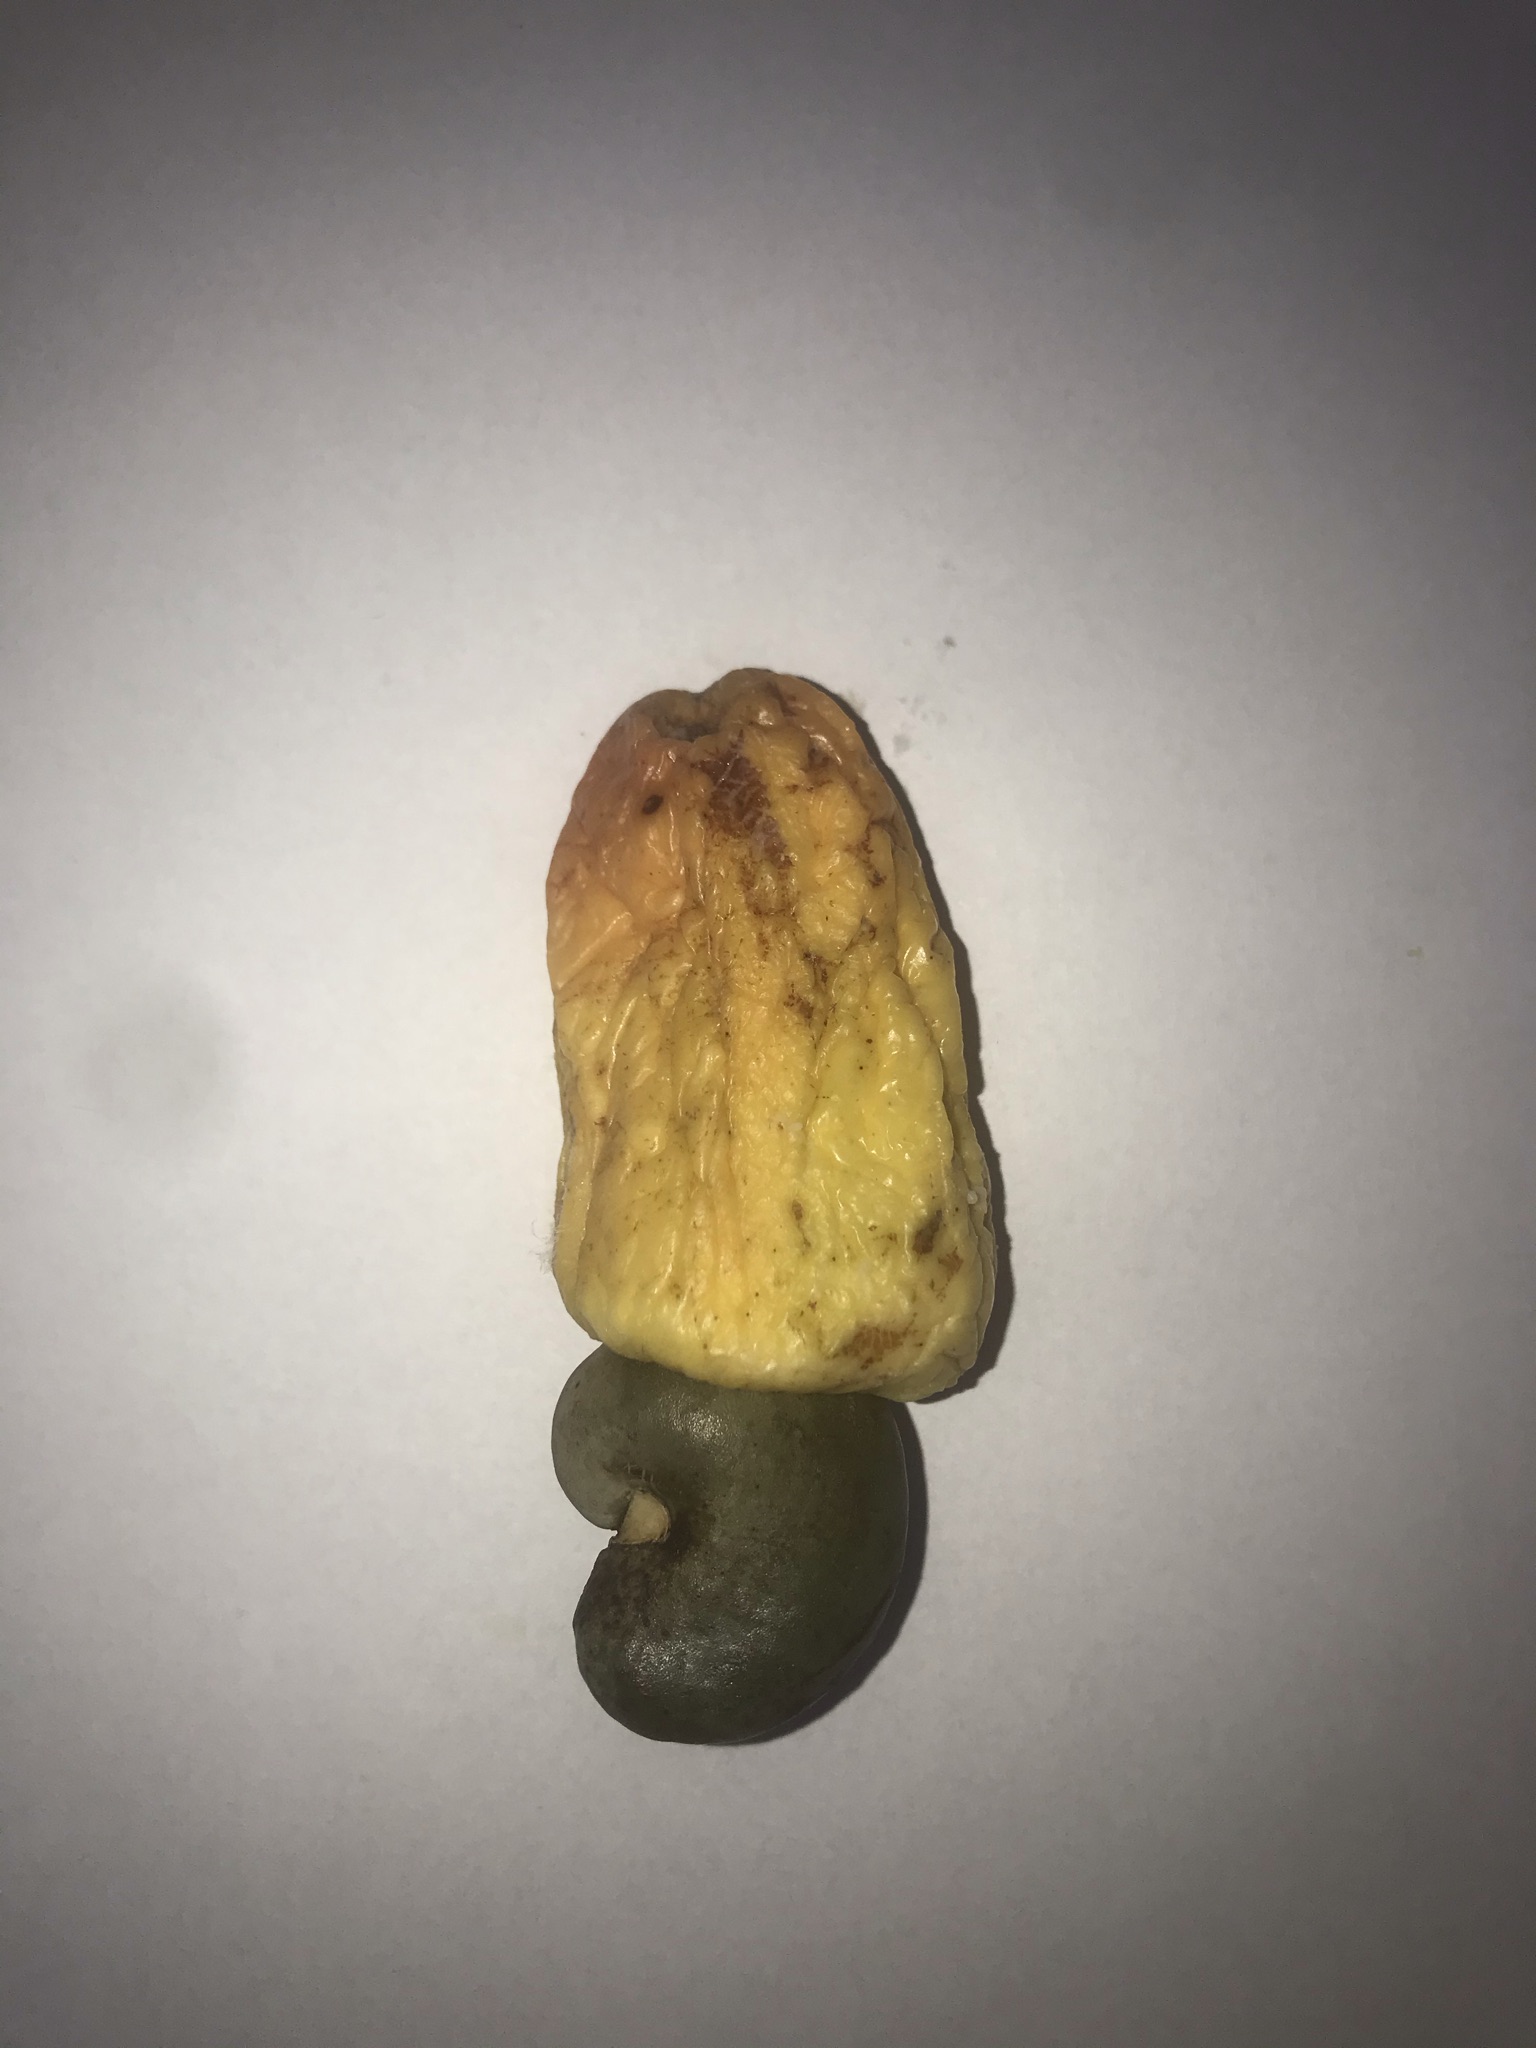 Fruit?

caju amarelo
